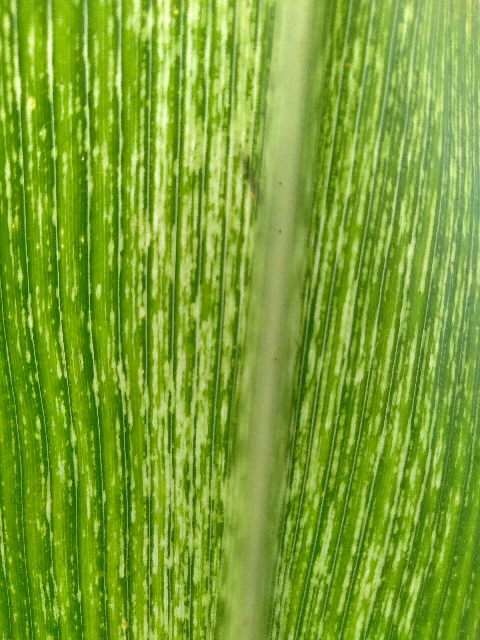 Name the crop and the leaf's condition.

maize, maize streak virus
